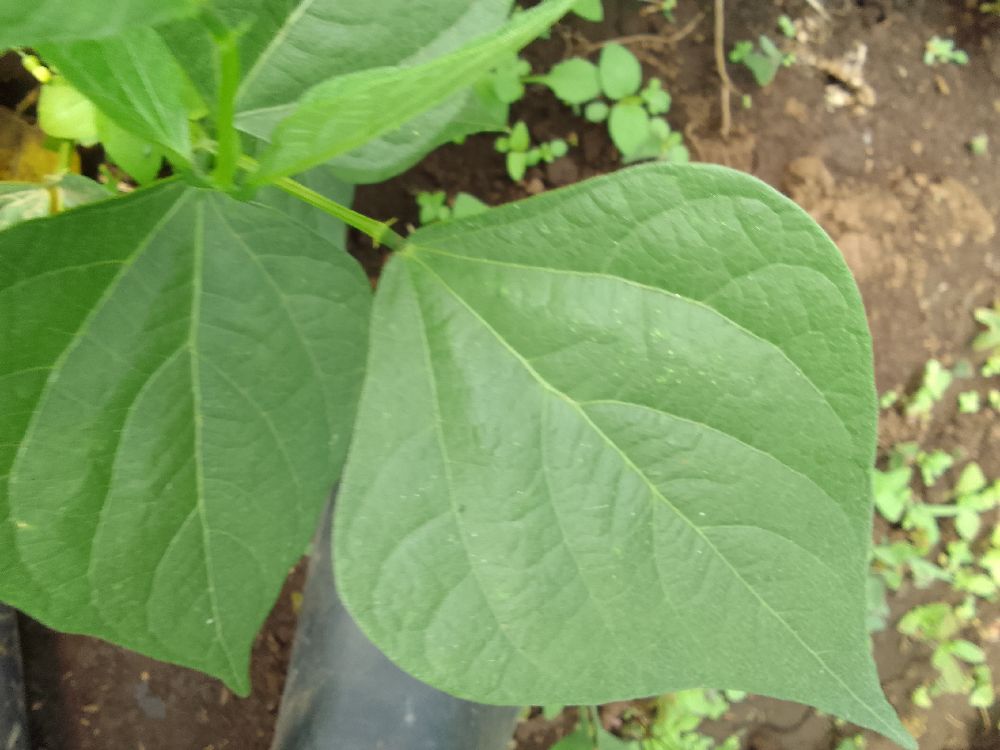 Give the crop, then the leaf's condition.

common bean, healthy
